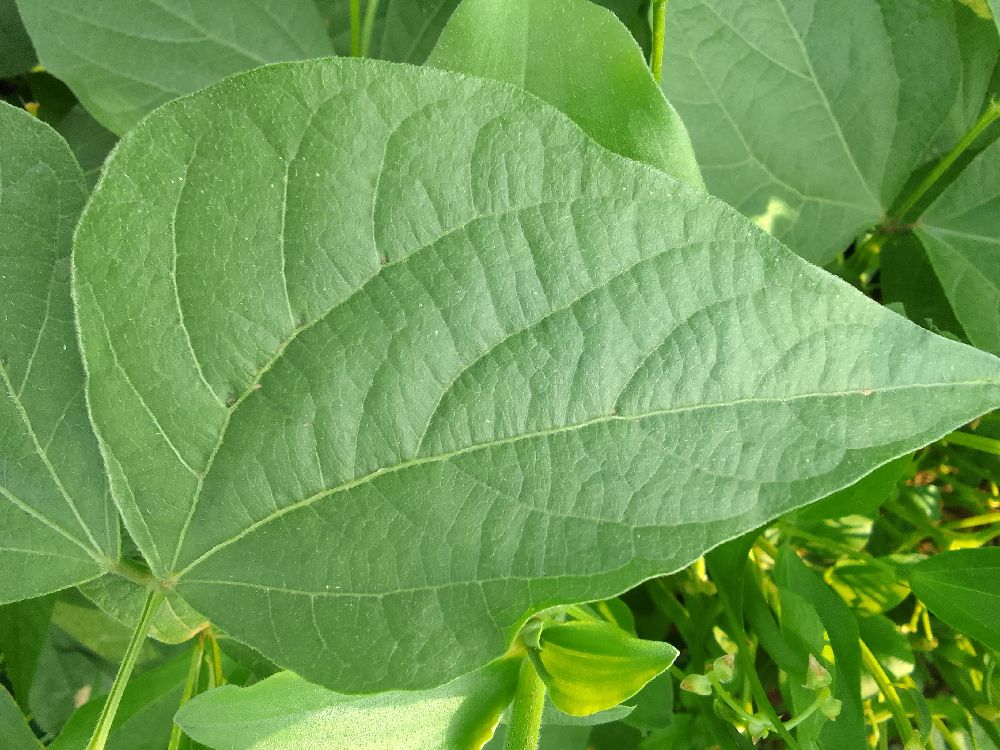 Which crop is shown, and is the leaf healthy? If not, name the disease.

common bean, healthy
